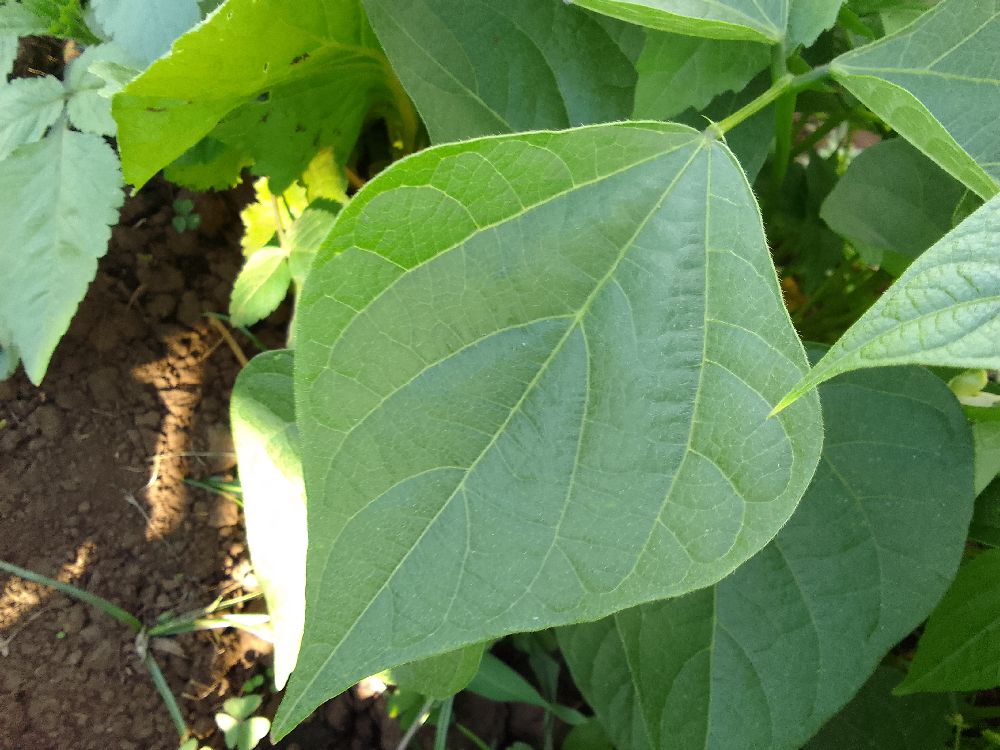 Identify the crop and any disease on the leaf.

common bean, healthy
